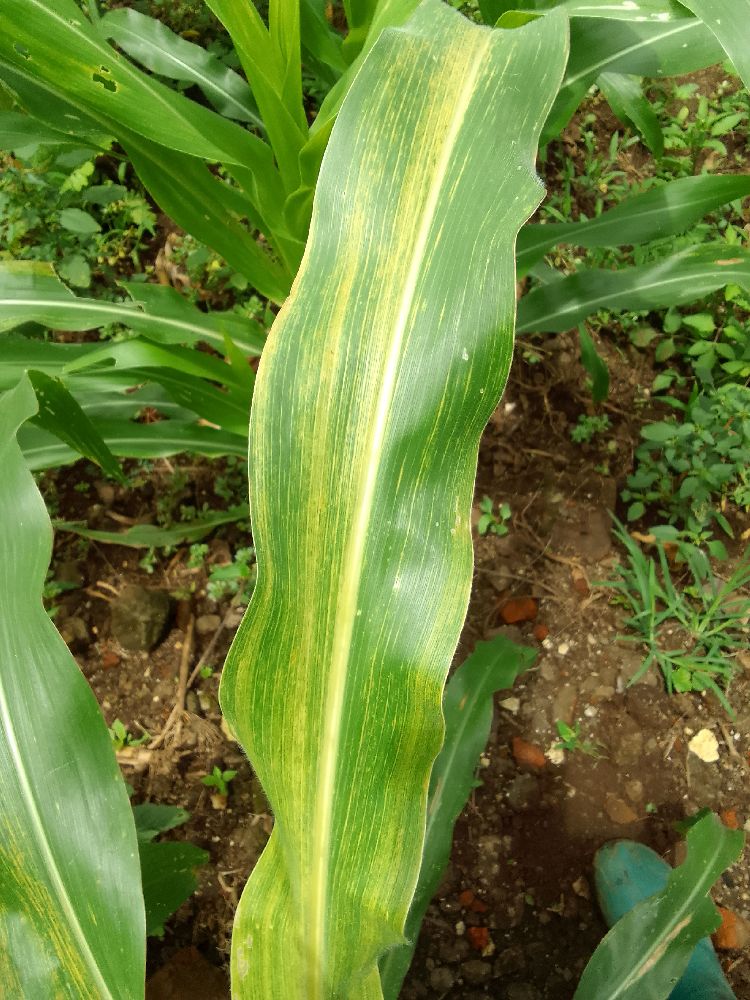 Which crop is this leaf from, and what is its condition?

maize, maize lethal necrosis
